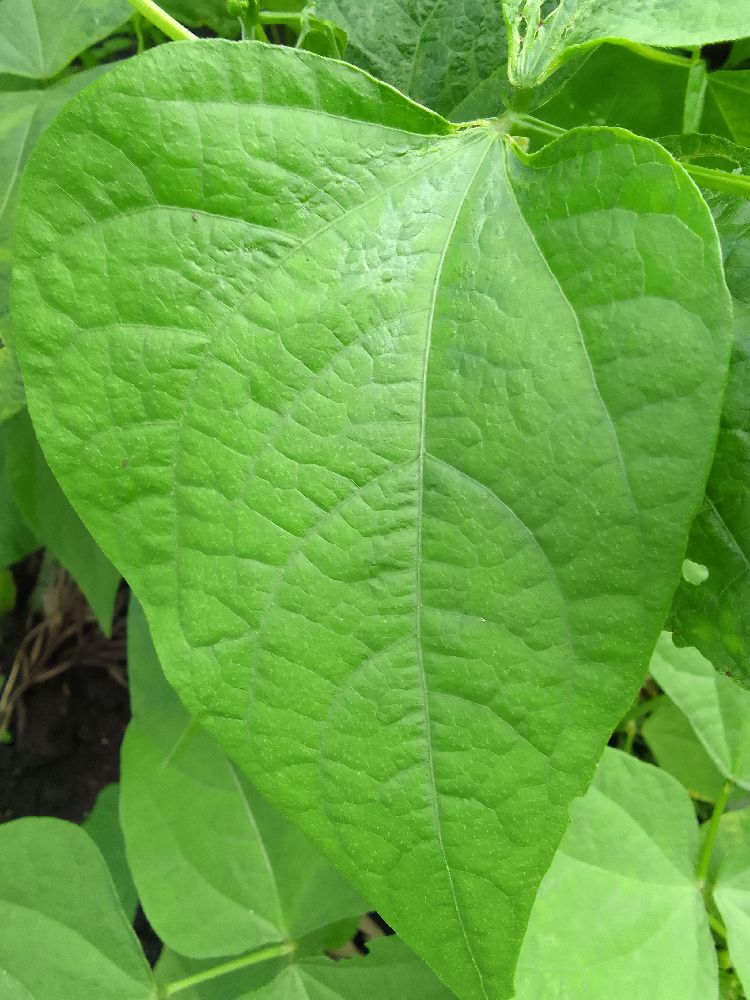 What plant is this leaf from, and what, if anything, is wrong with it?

common bean, healthy
